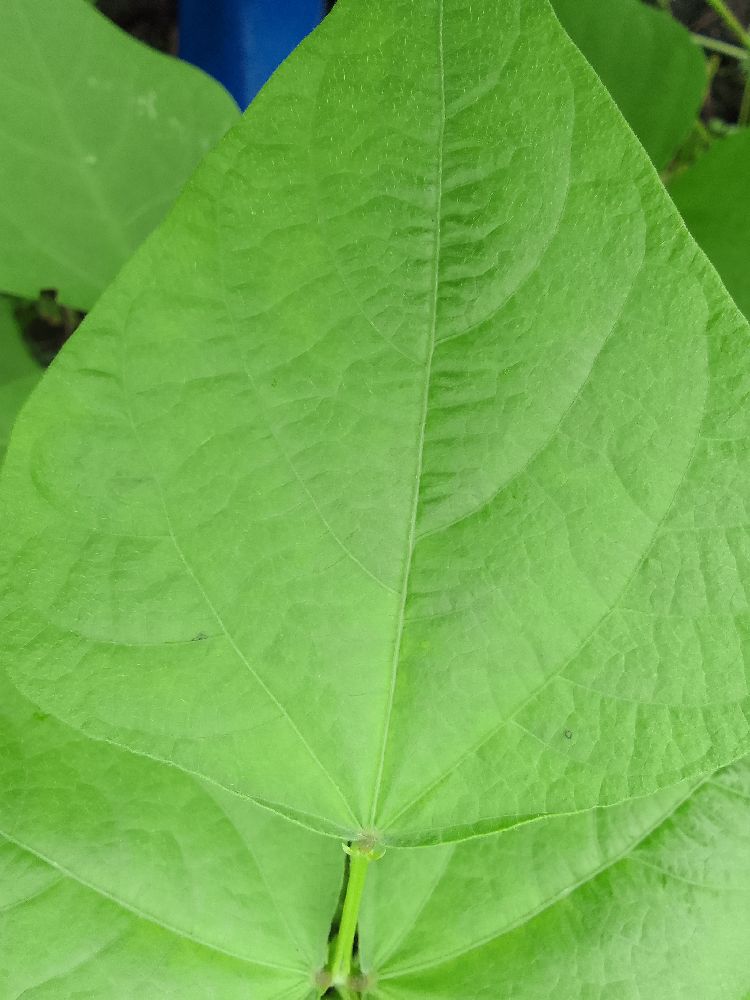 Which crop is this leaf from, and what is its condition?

common bean, healthy
